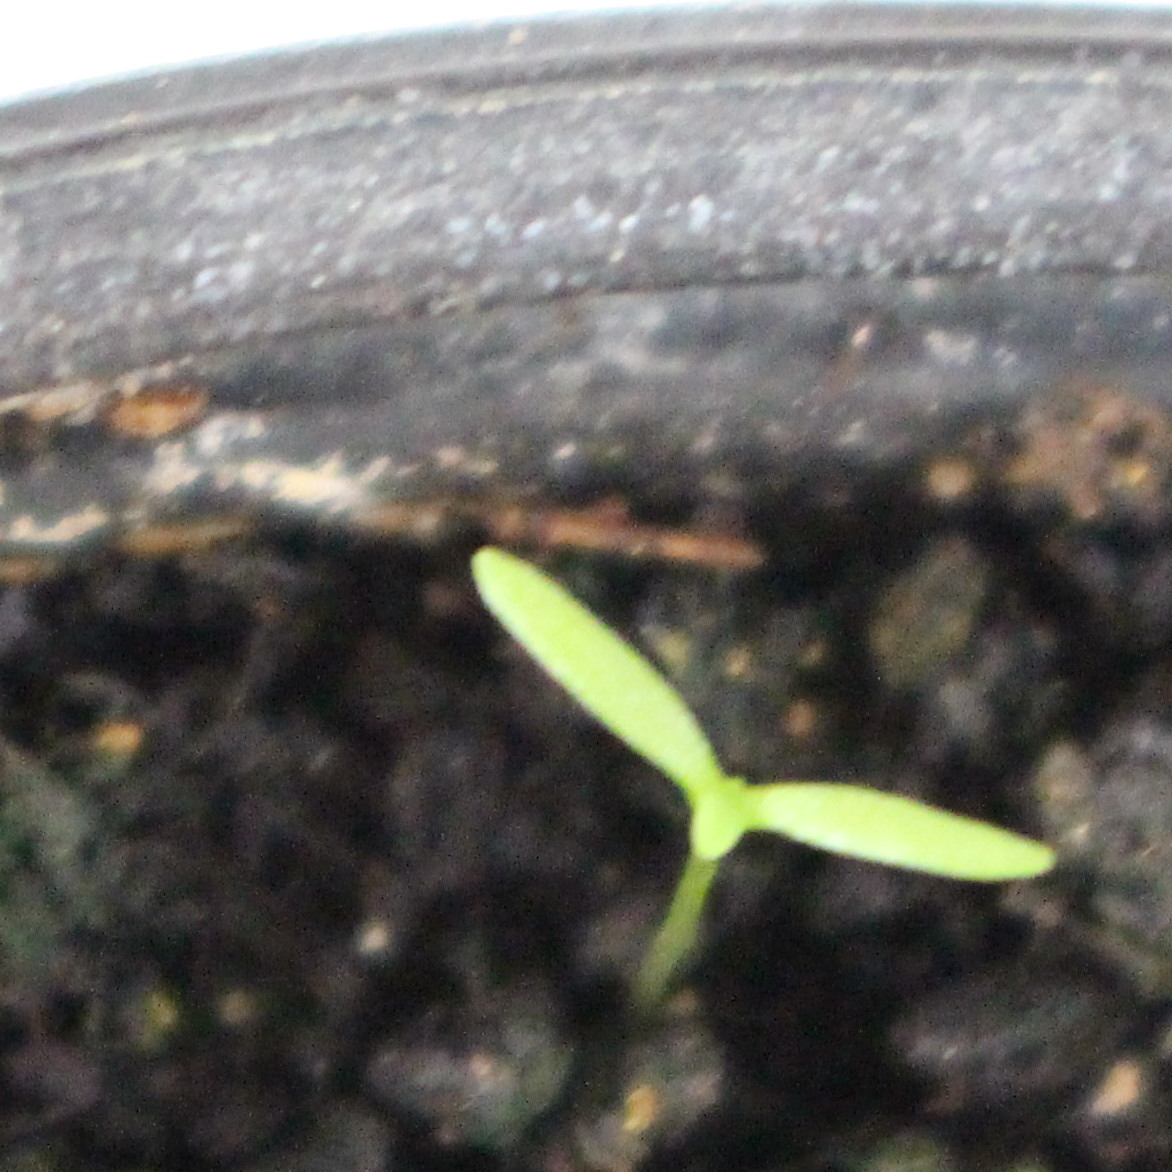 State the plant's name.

Papaver rhoeas
